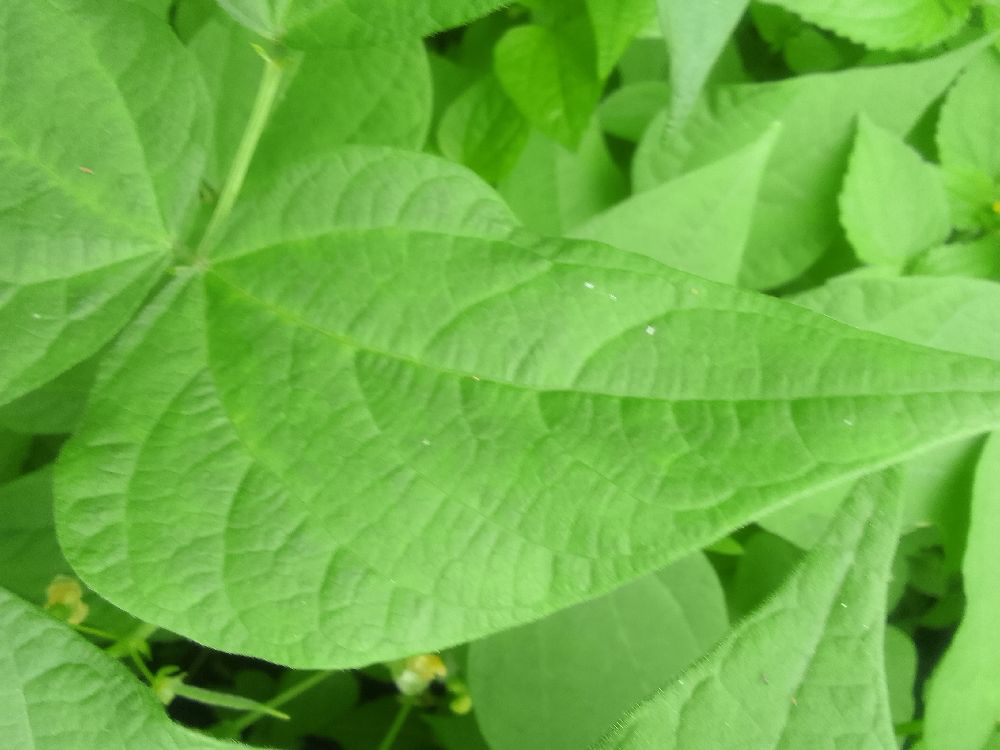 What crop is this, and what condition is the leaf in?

common bean, healthy
